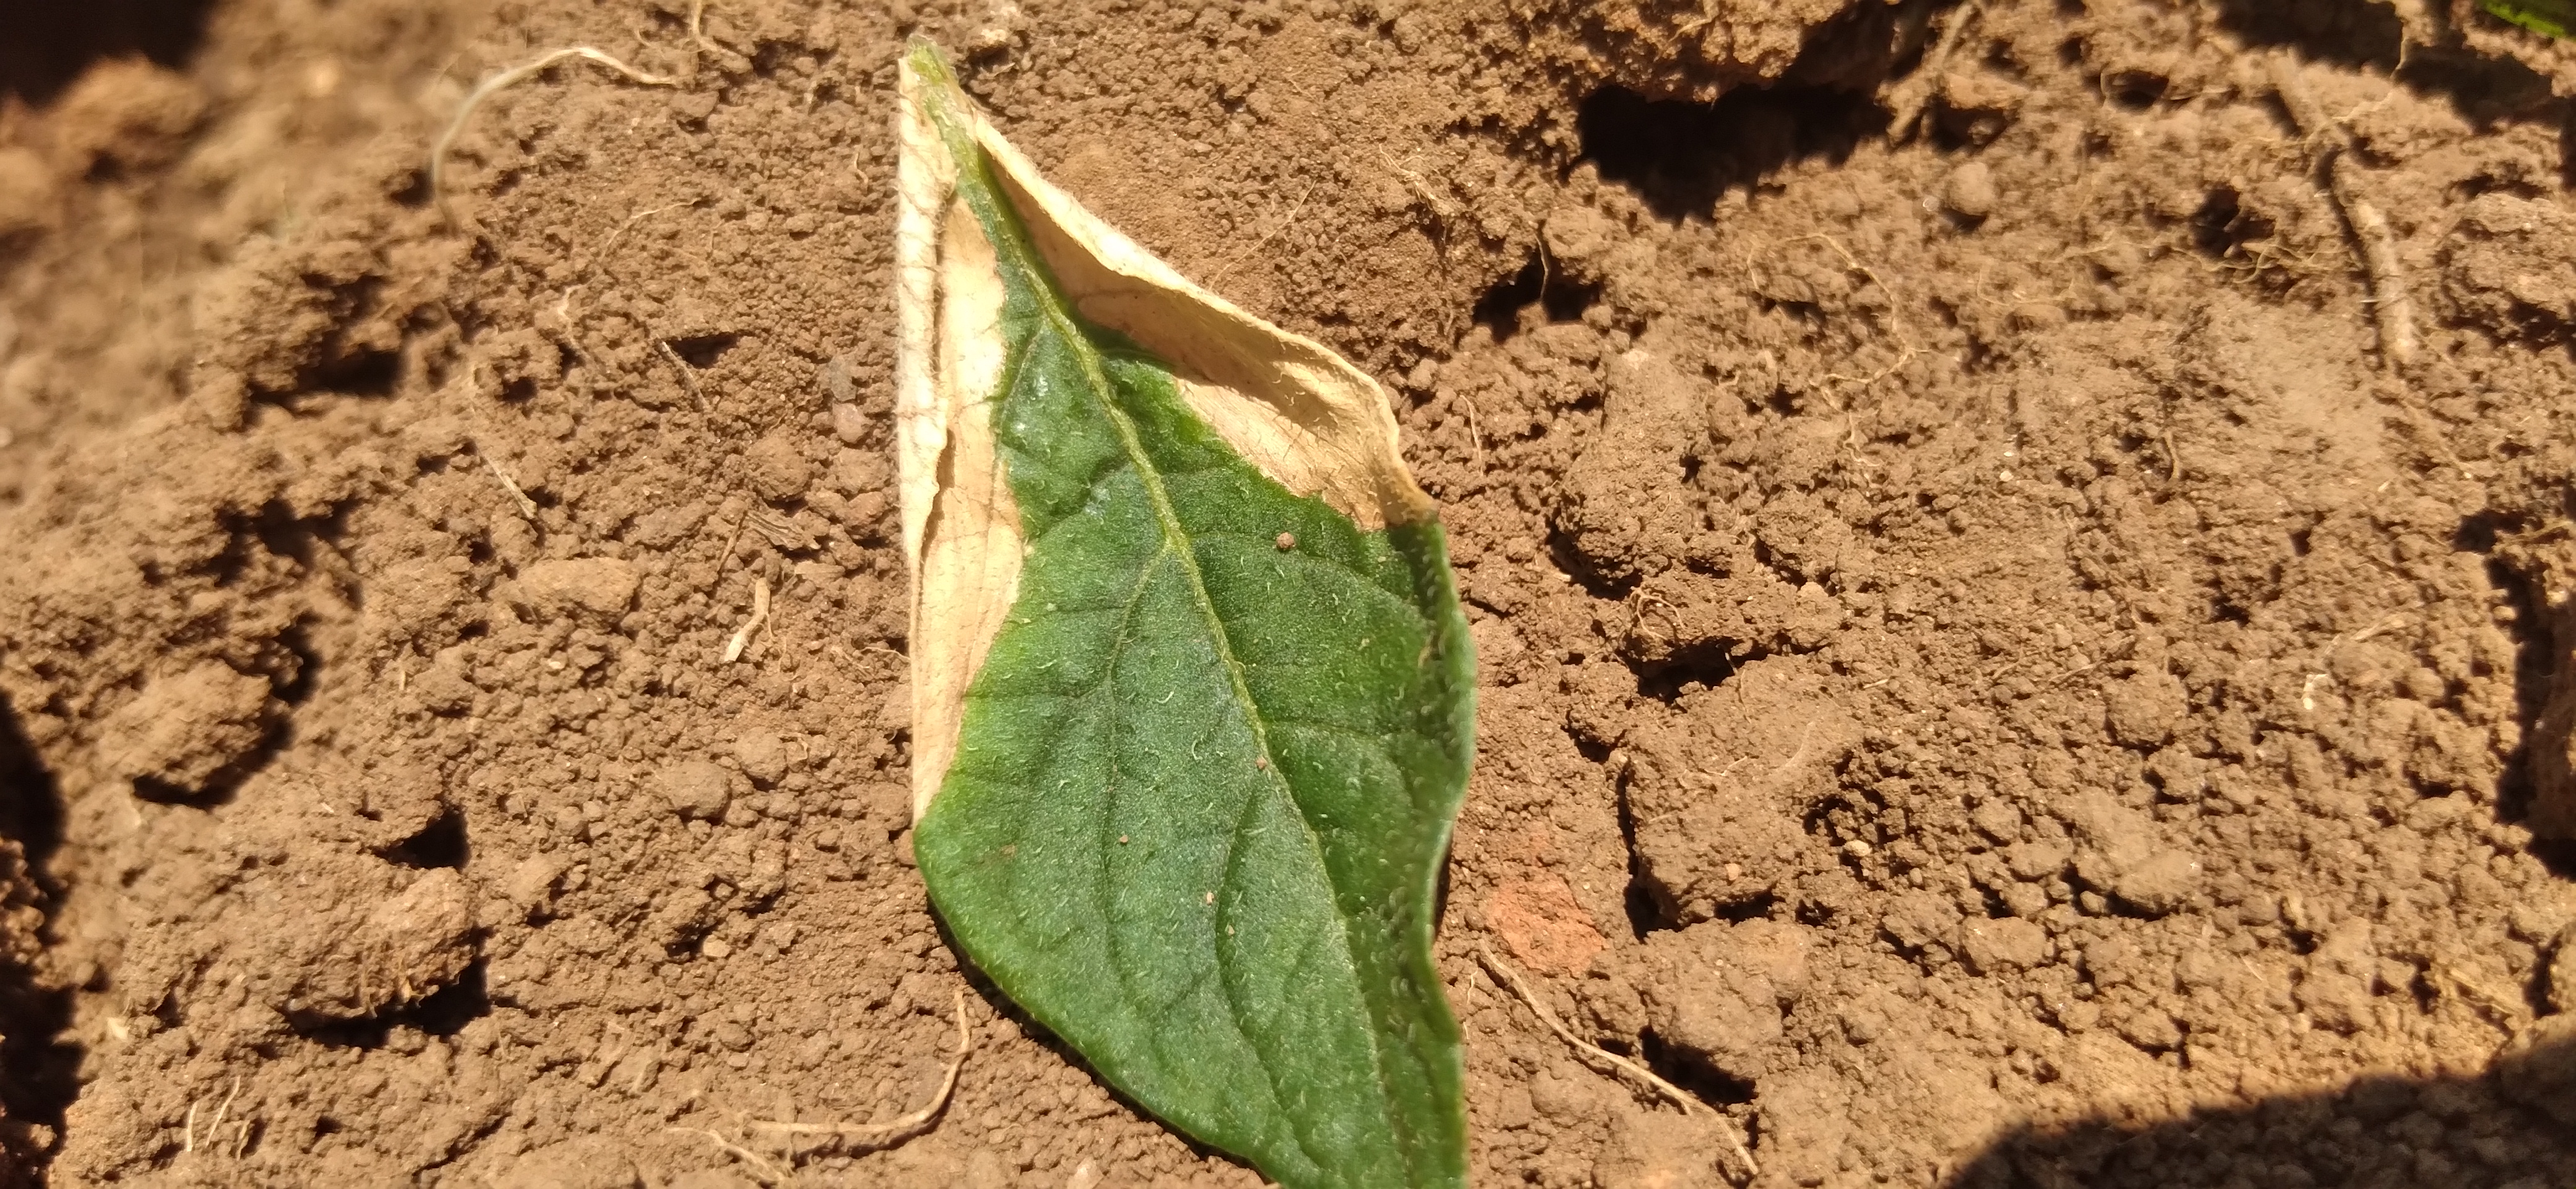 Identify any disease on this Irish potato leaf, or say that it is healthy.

early blight
